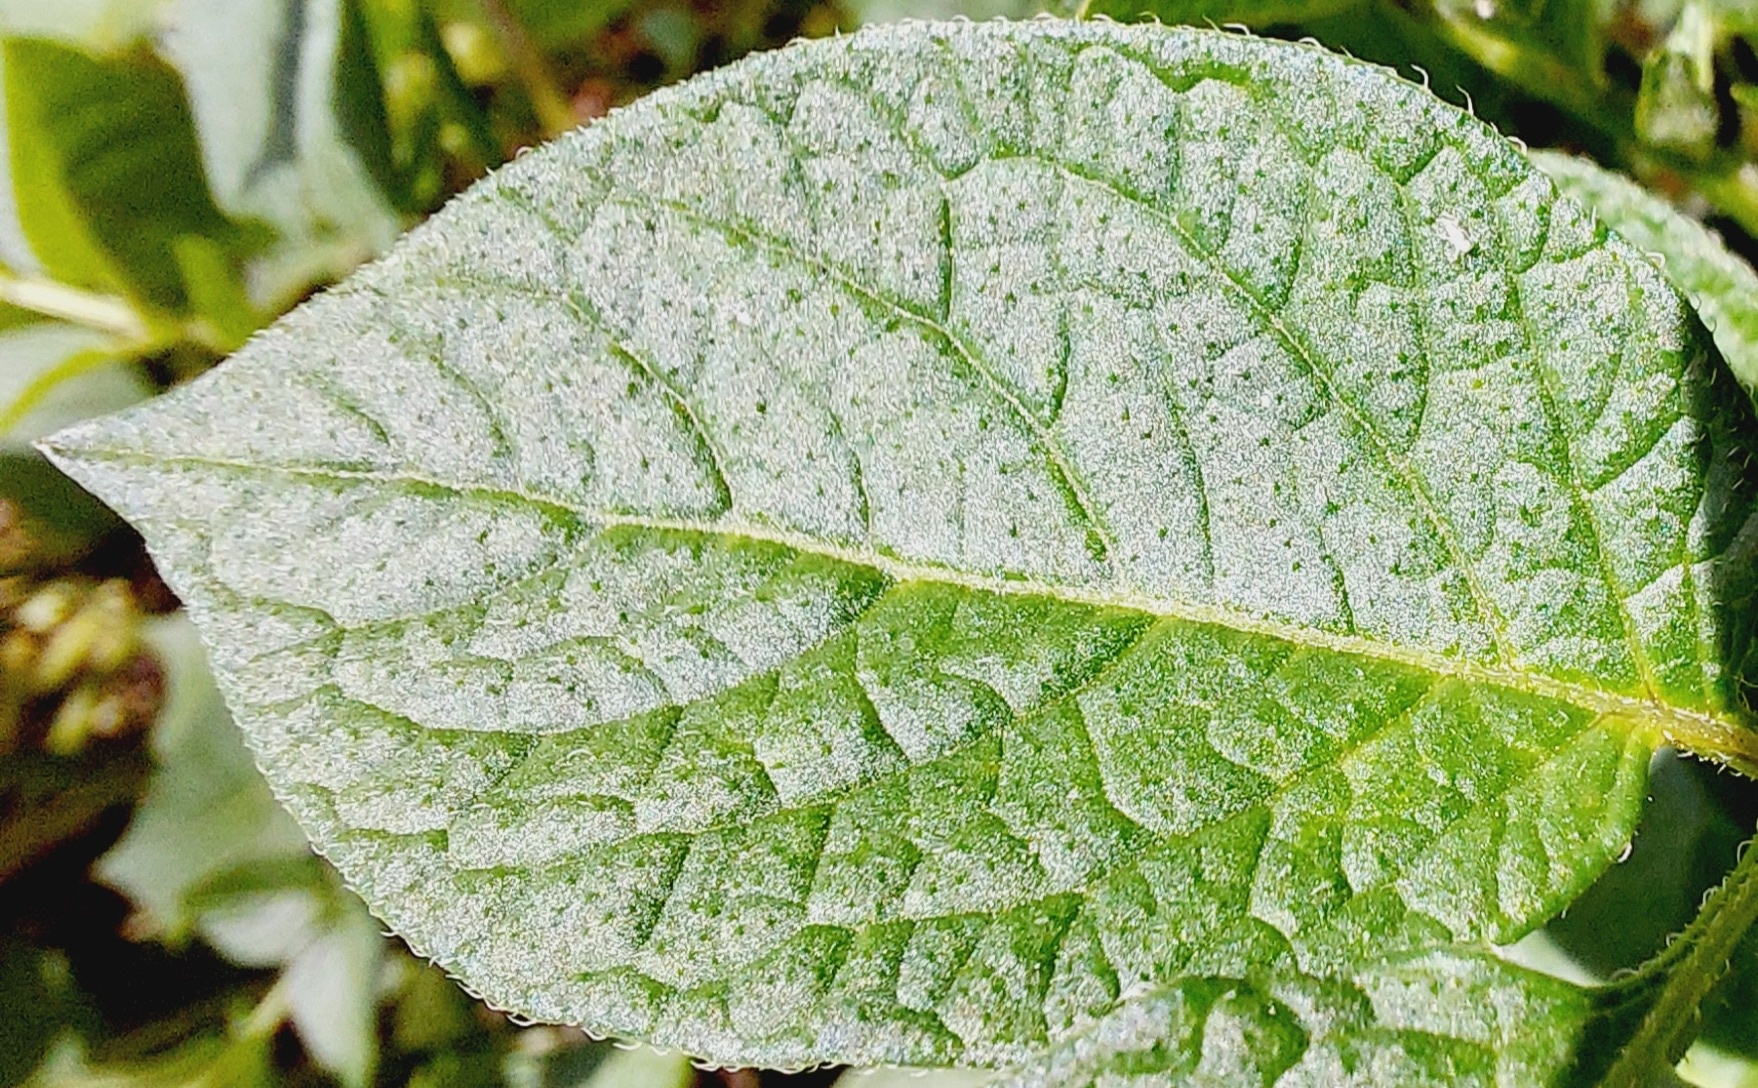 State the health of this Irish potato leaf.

healthy
